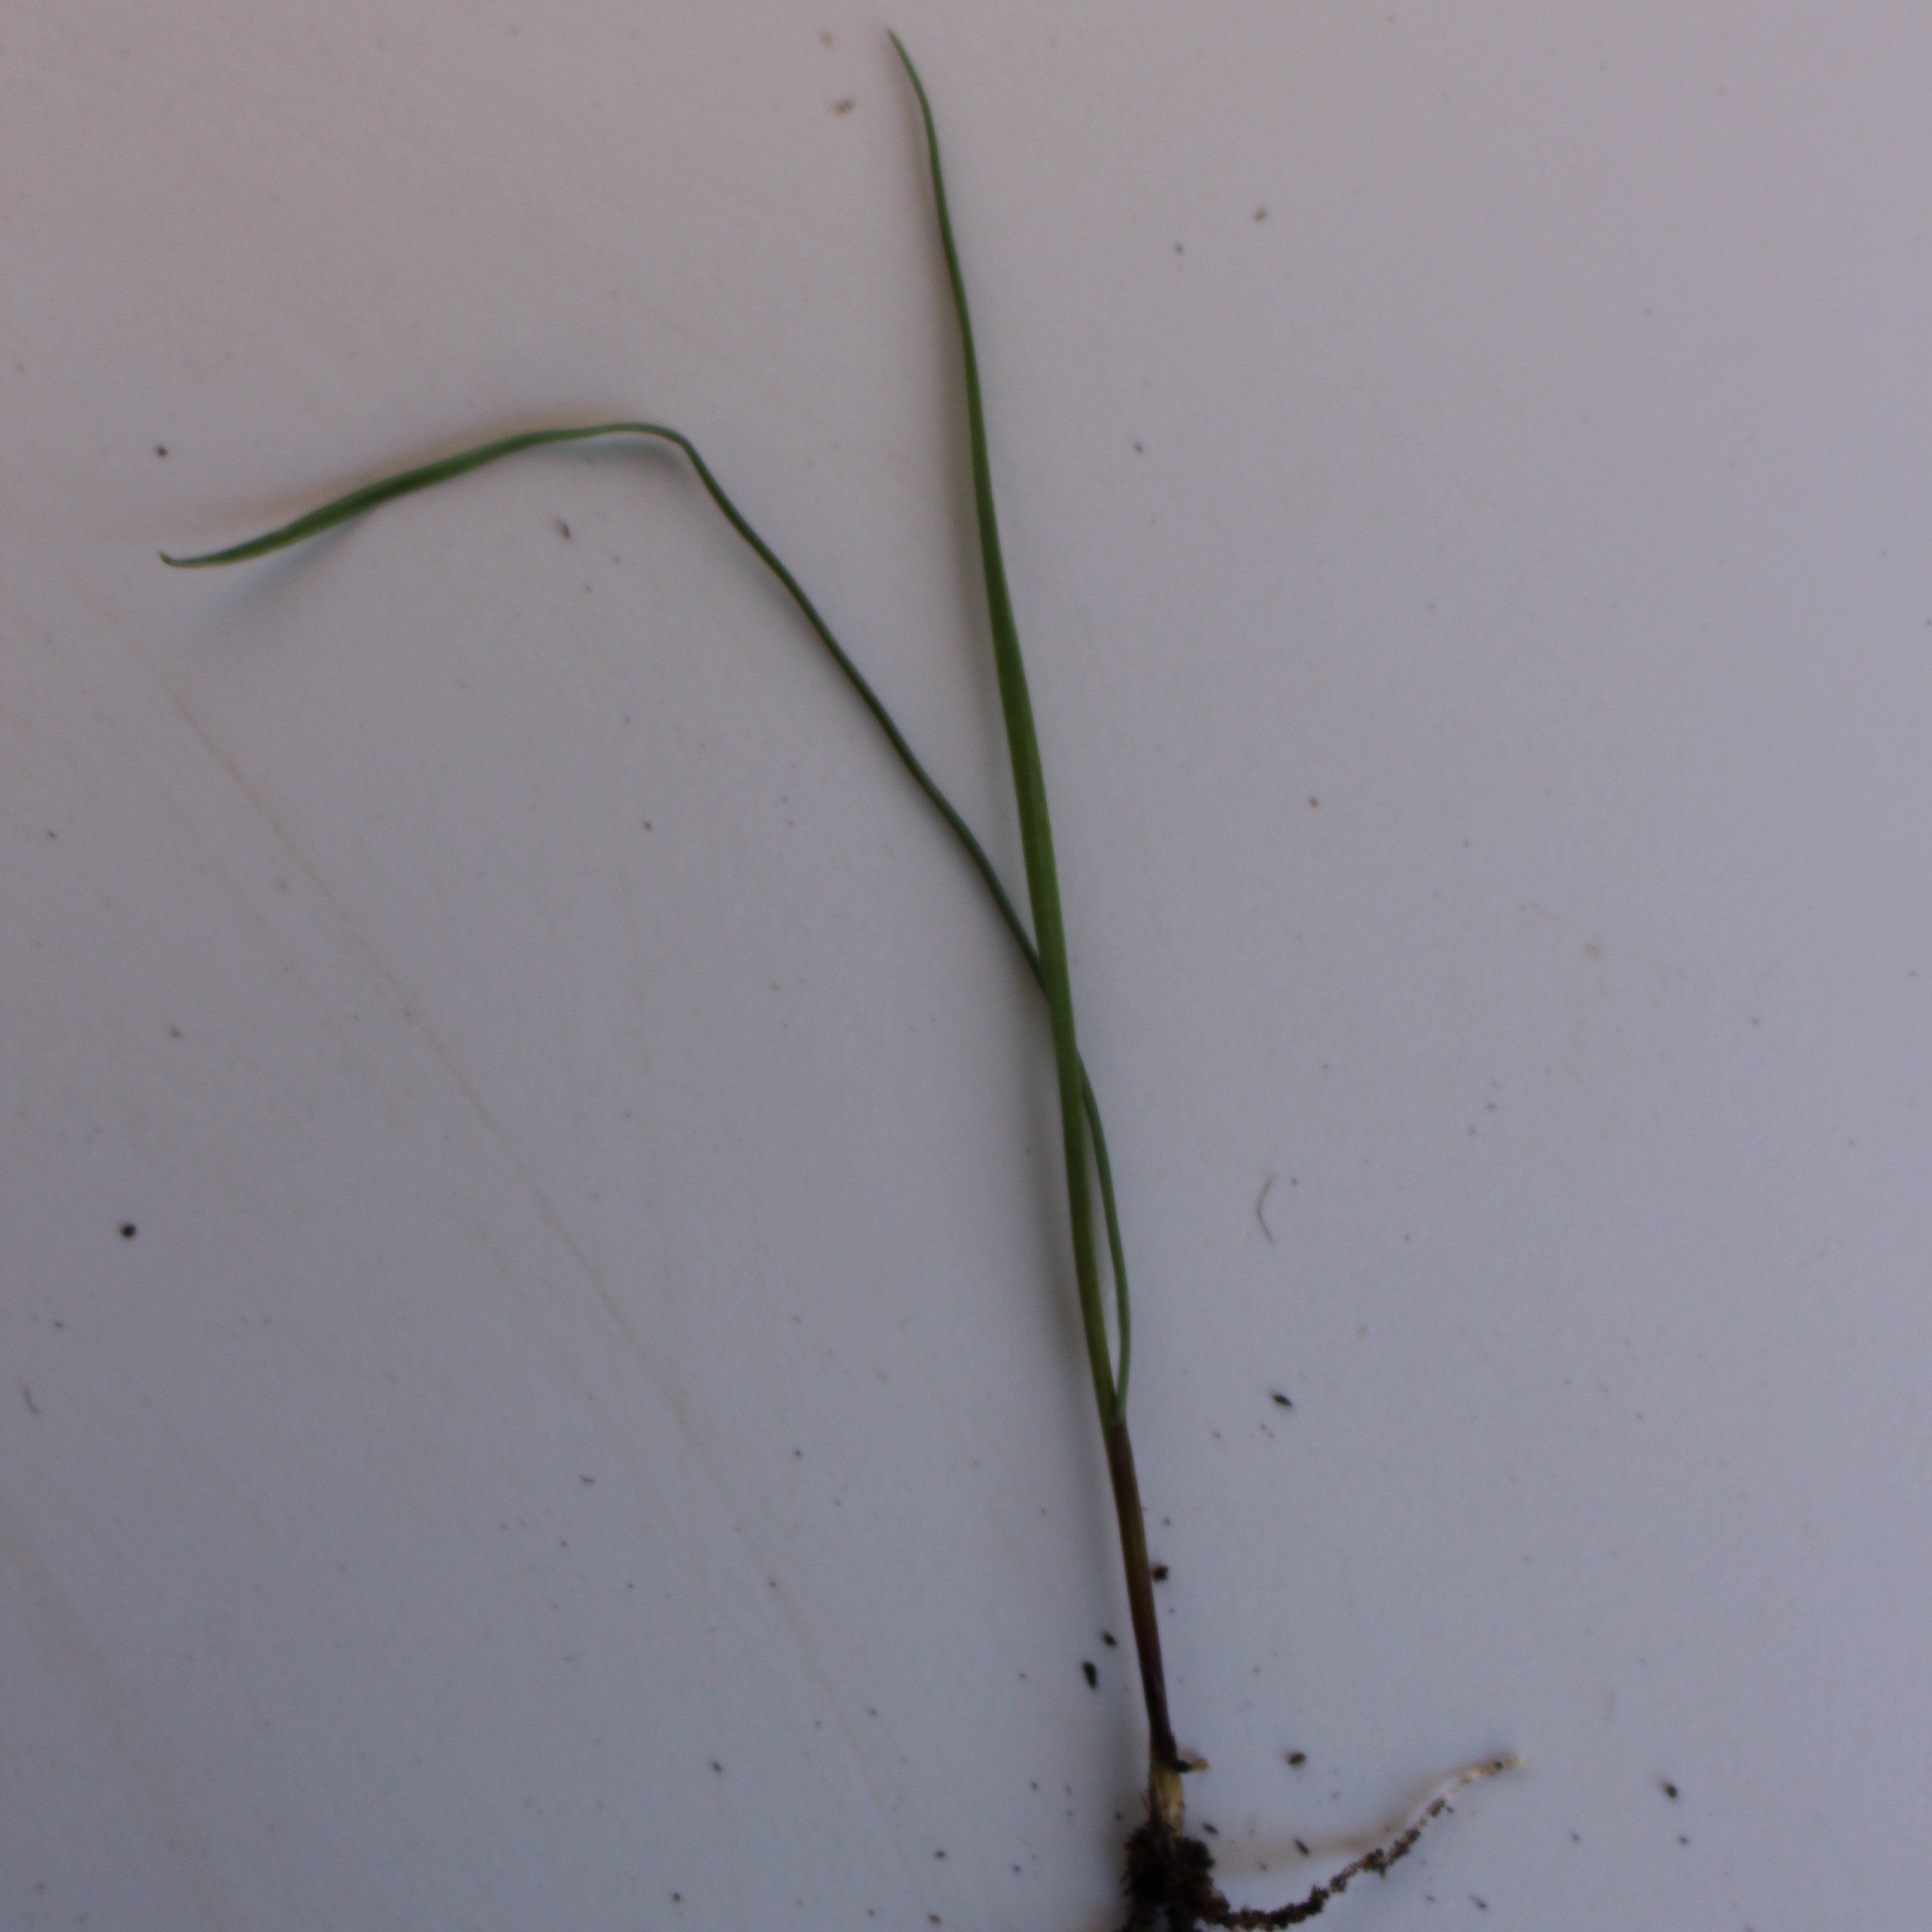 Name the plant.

Lolium multiflorum
